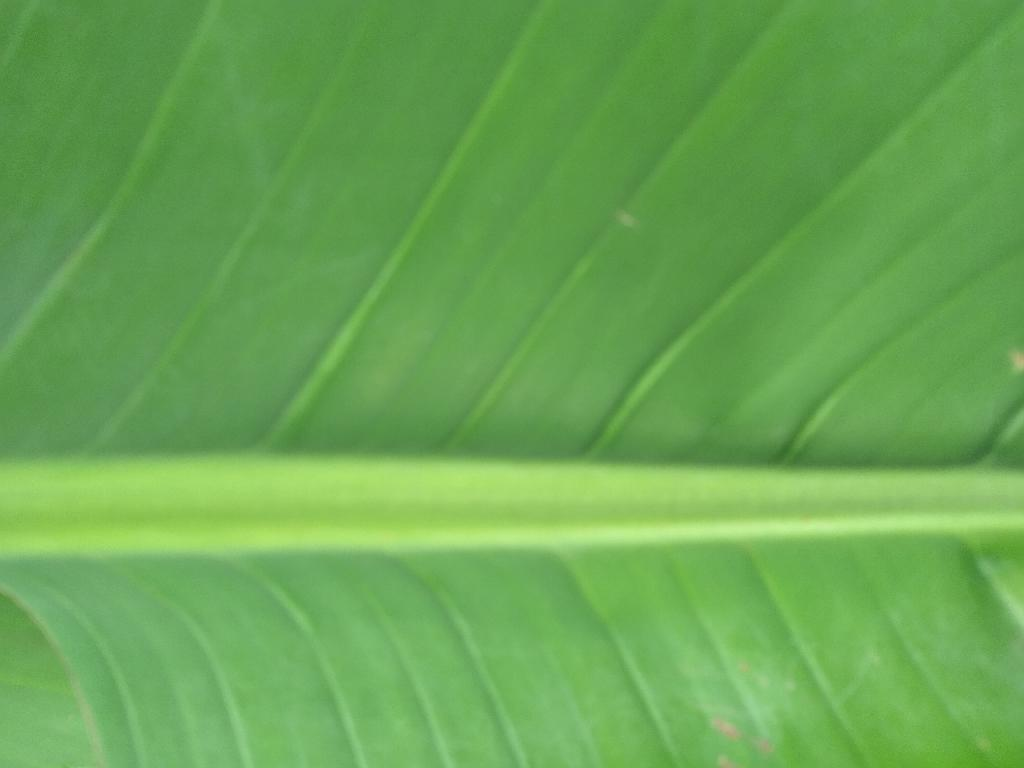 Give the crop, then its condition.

banana, healthy
